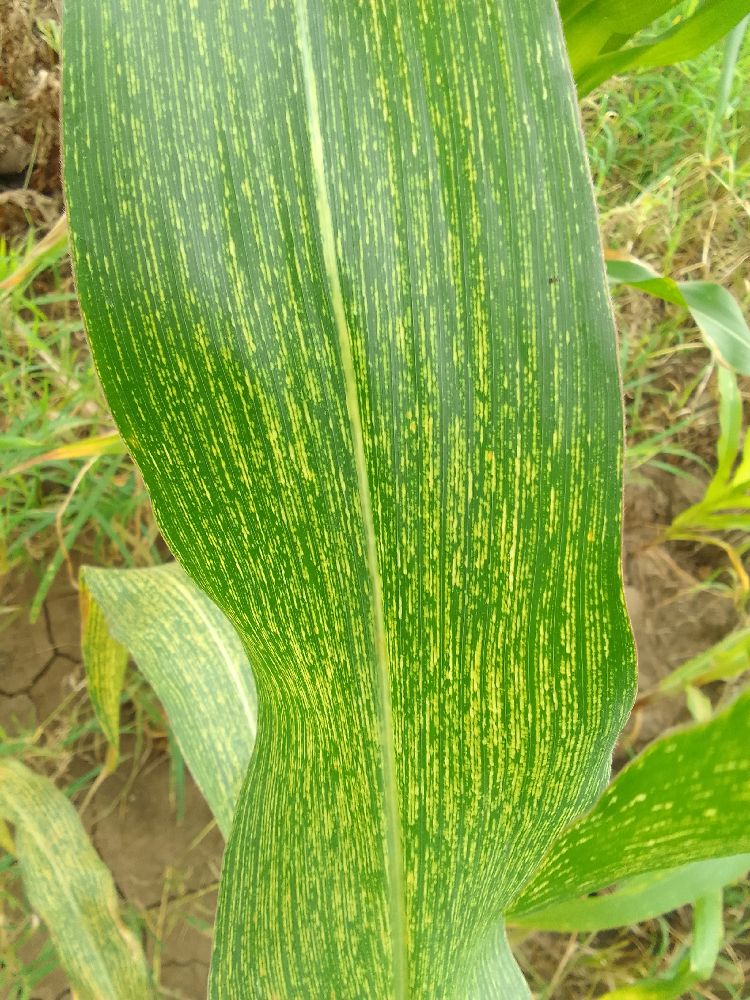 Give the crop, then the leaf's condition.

maize, maize streak virus
